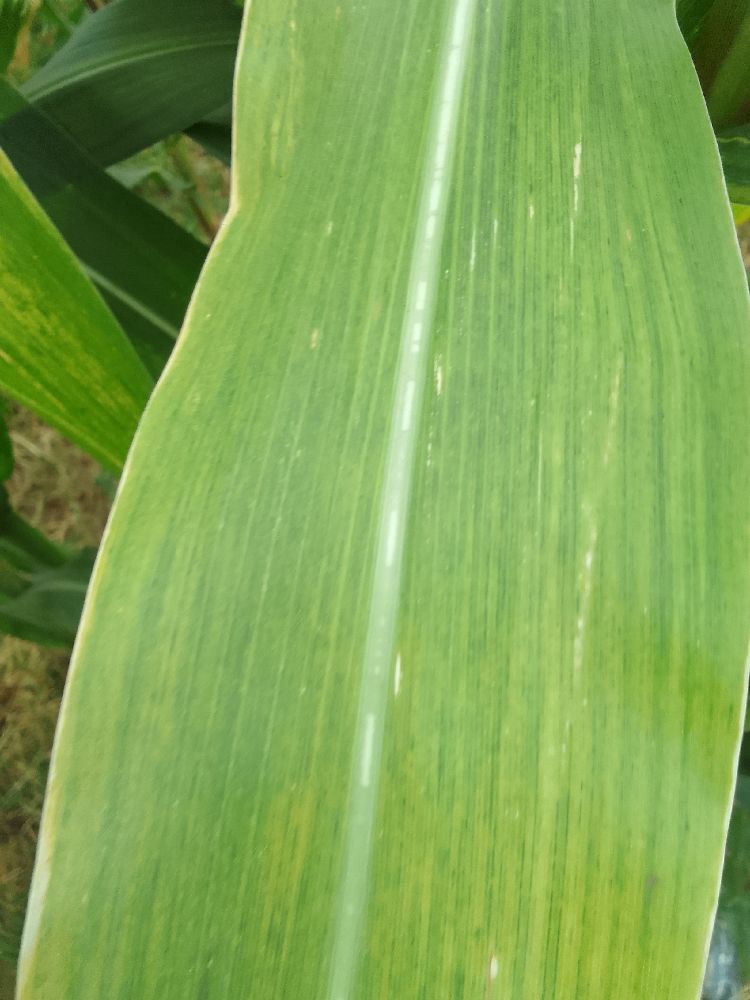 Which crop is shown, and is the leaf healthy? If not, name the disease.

maize, maize lethal necrosis
